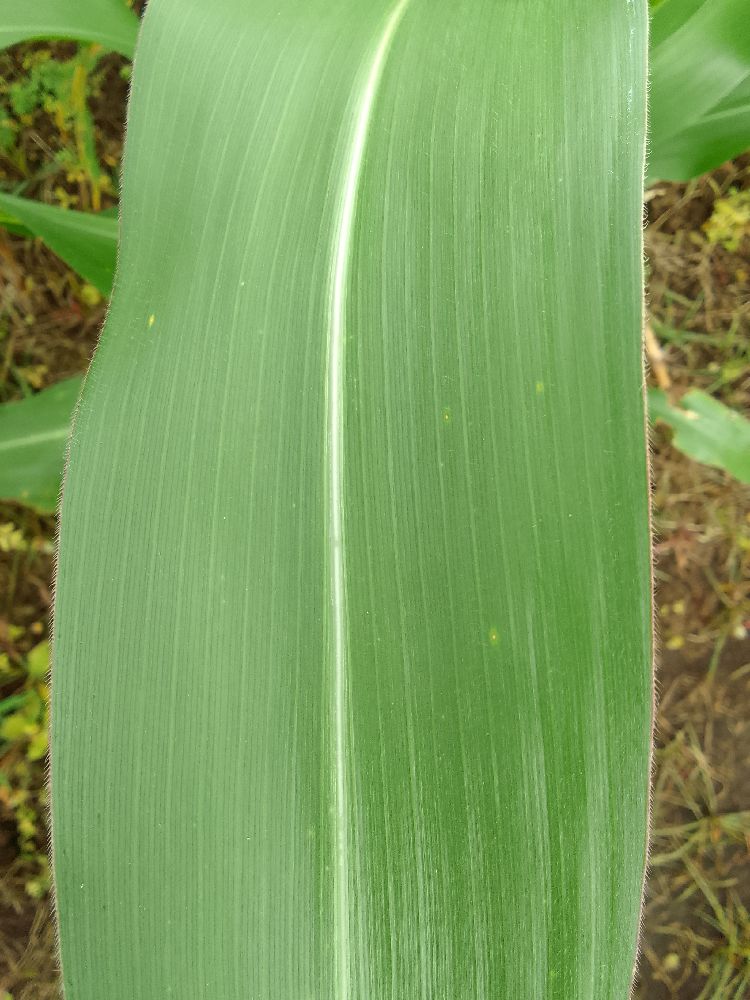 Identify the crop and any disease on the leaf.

maize, healthy
